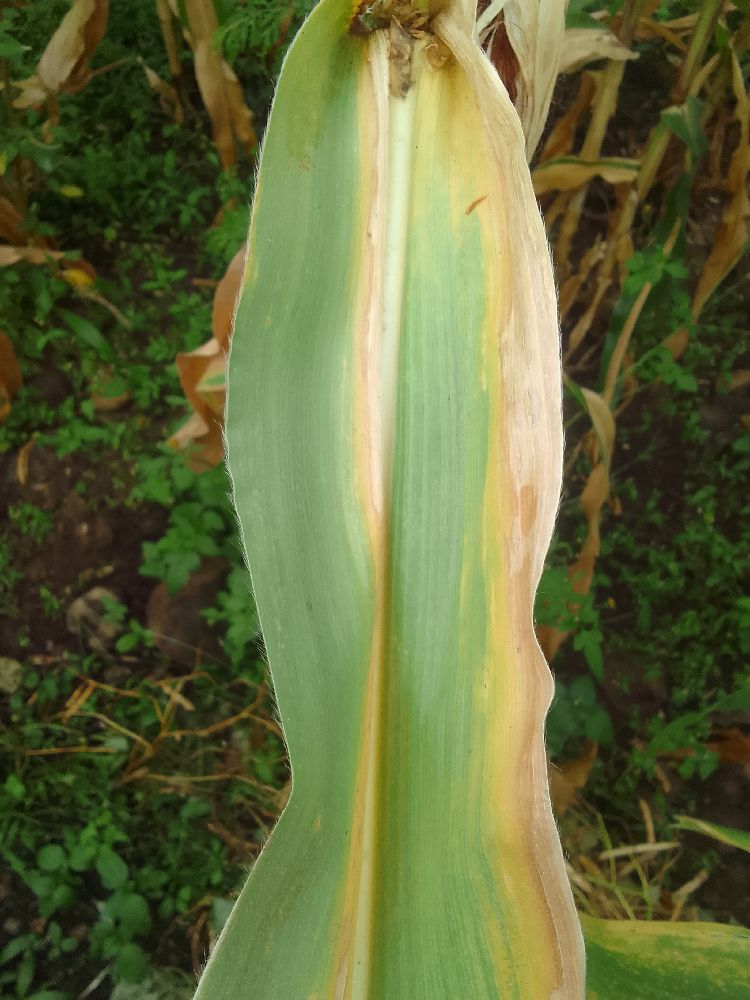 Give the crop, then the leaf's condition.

maize, maize lethal necrosis
